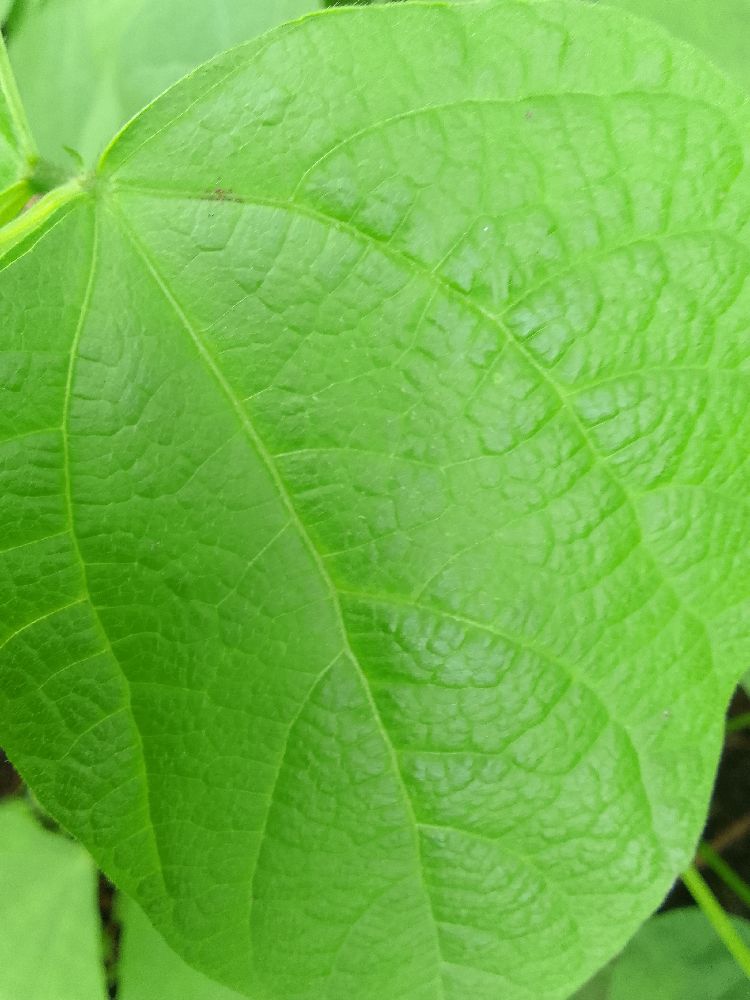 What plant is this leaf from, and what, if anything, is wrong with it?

common bean, healthy
